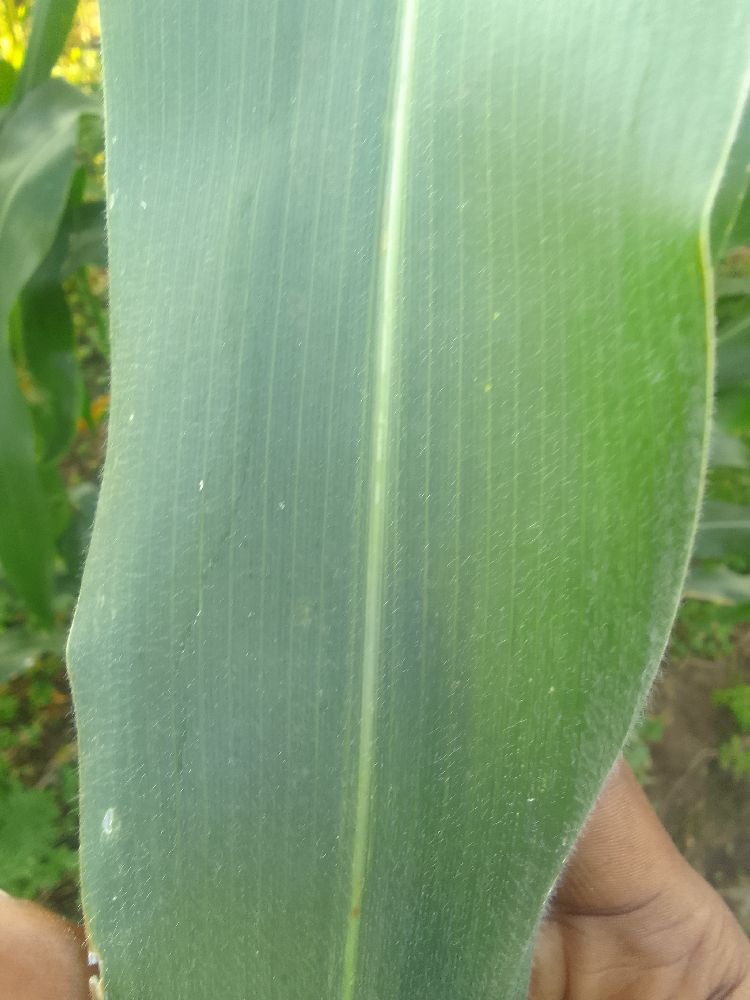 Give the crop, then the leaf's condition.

maize, healthy
